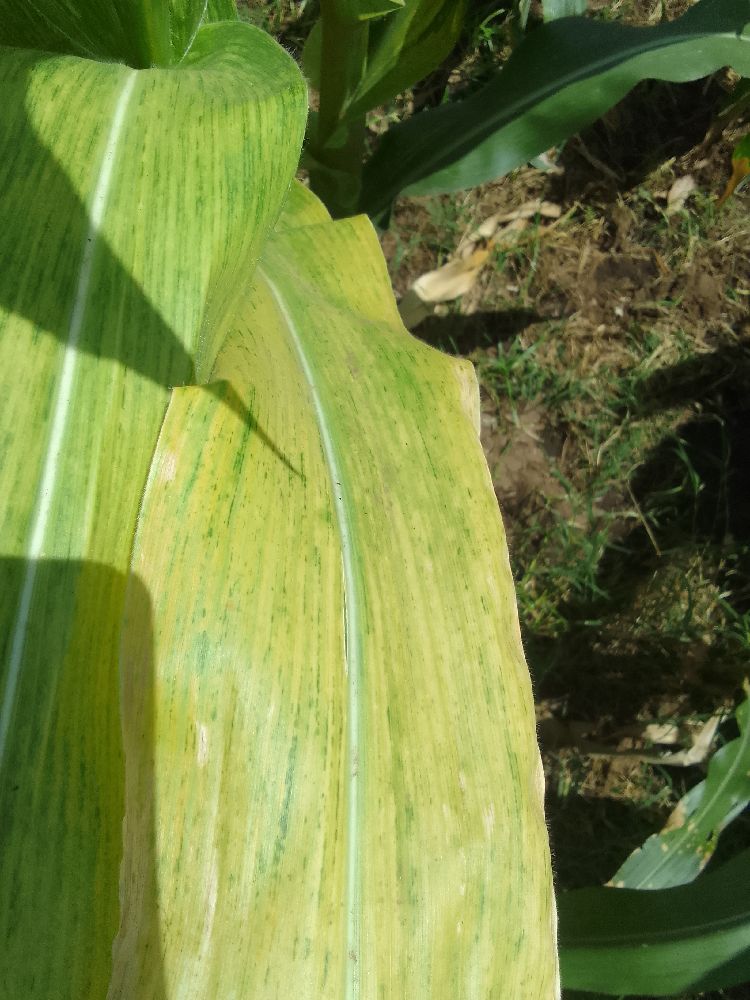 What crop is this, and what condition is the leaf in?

maize, maize lethal necrosis
